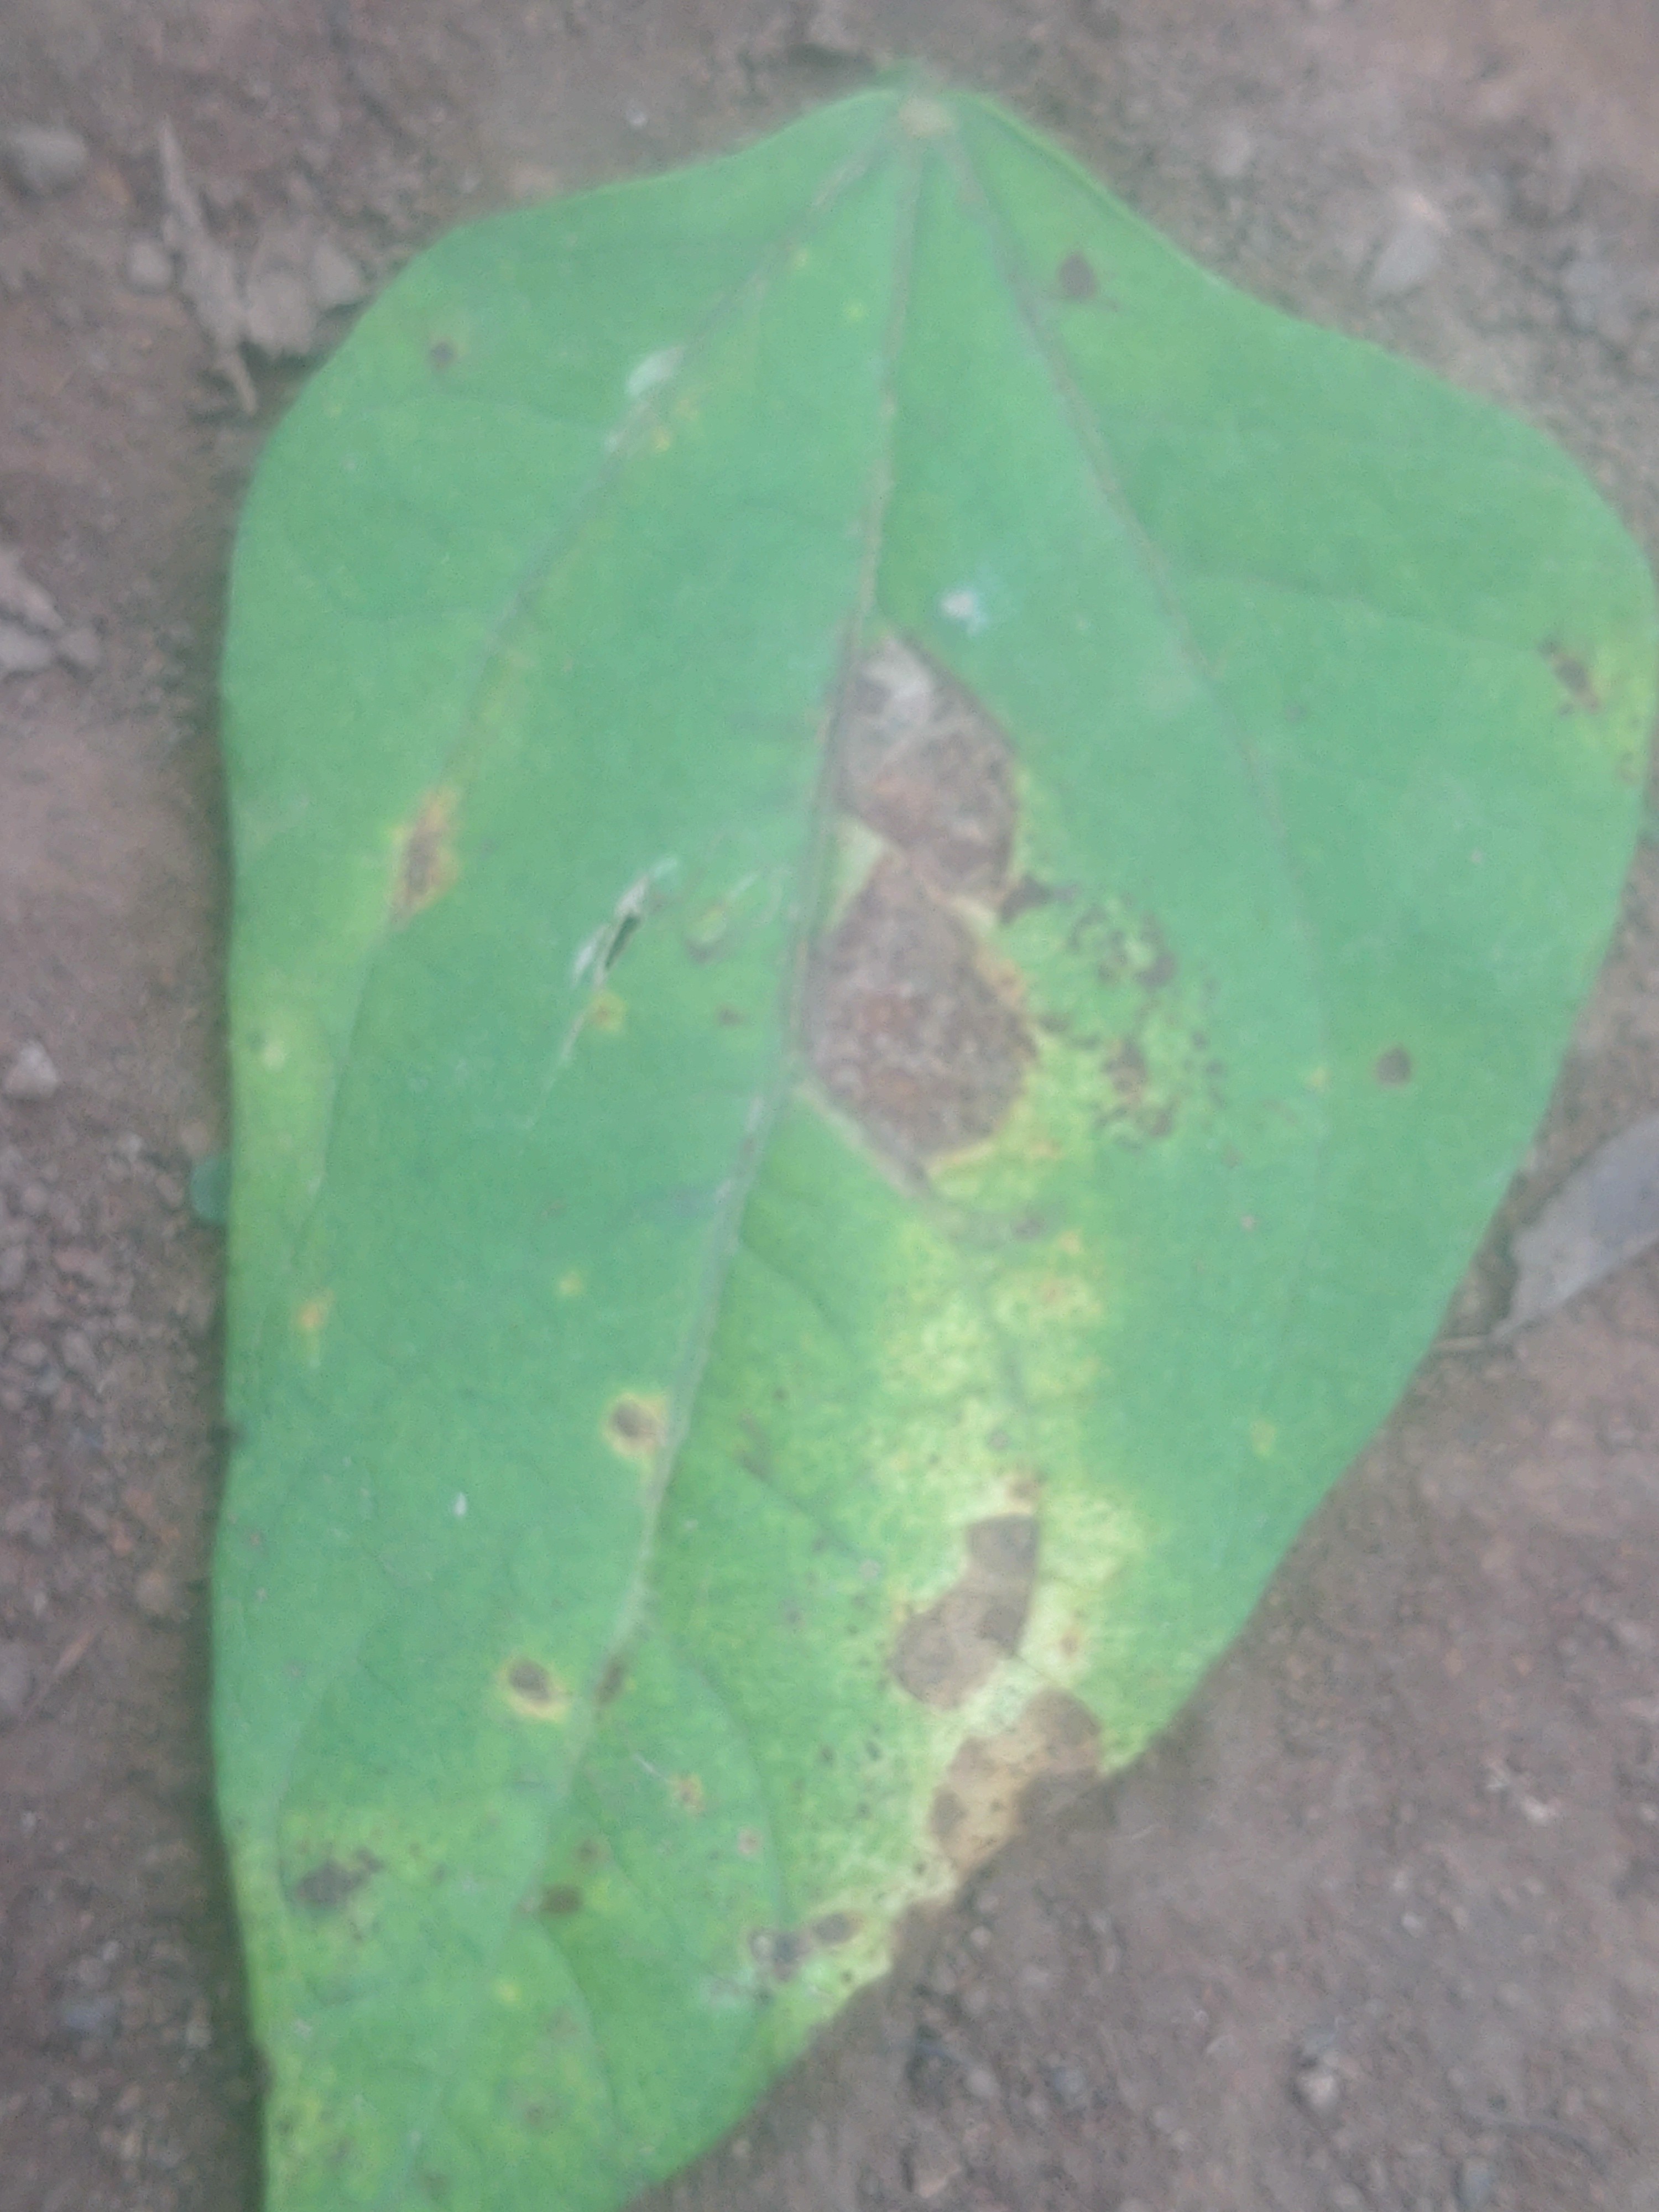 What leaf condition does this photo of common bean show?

rust
